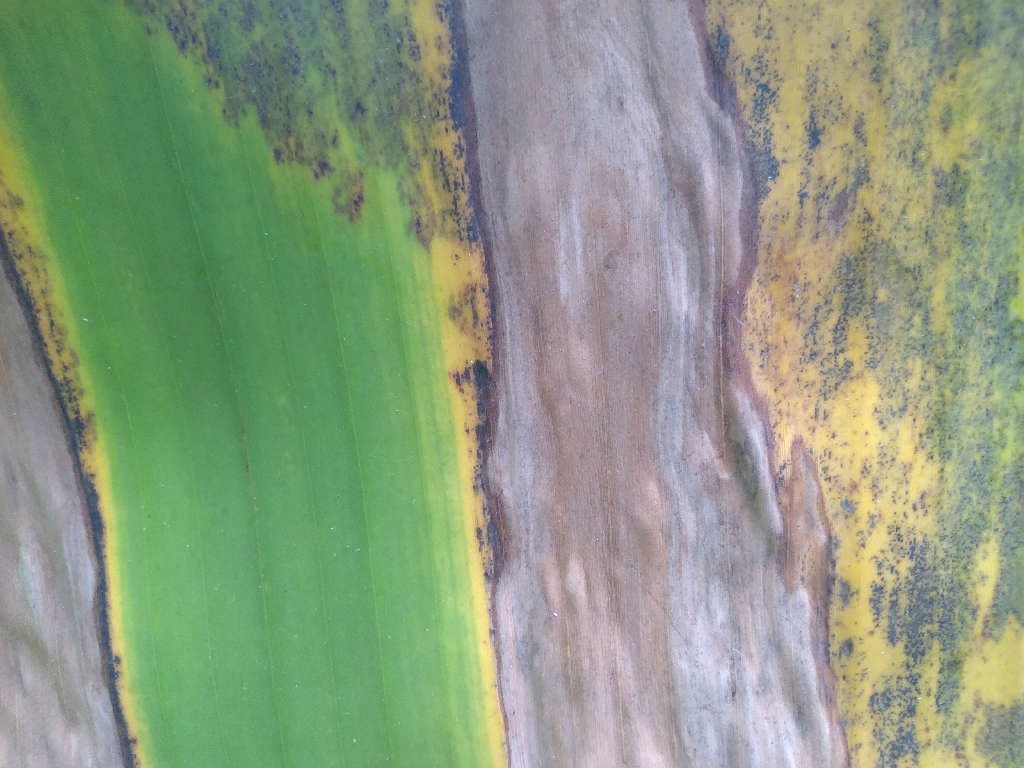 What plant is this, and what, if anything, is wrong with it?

banana, black sigatoka
